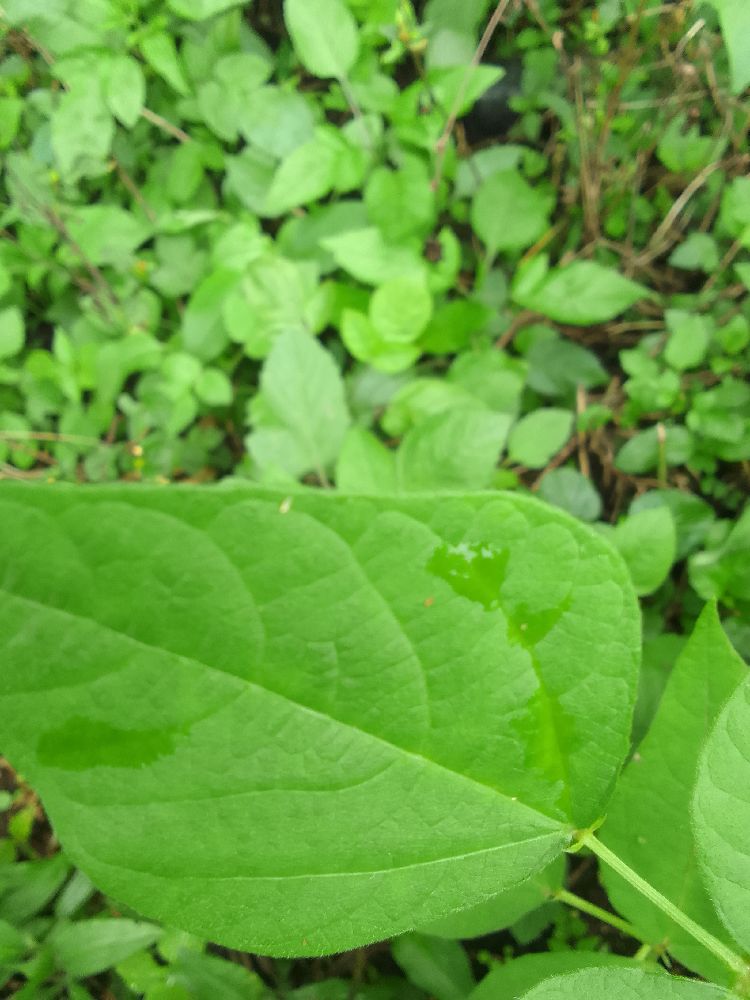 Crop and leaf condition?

common bean, healthy
